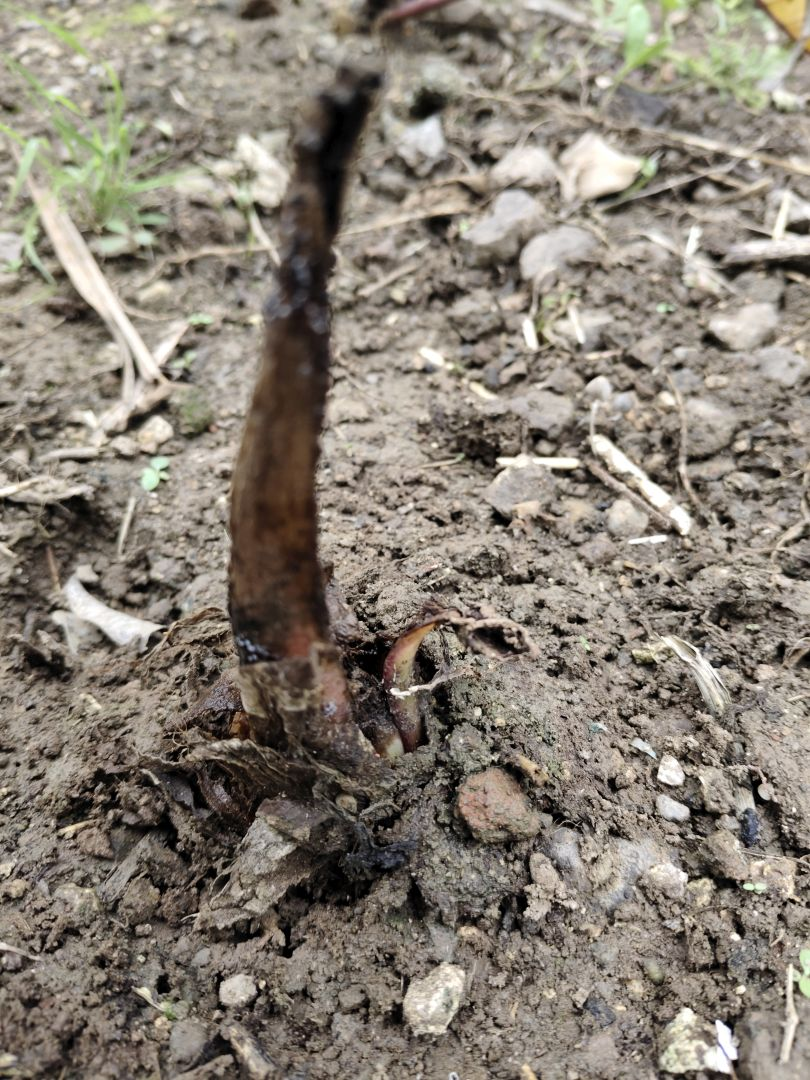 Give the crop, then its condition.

taro, root rot
